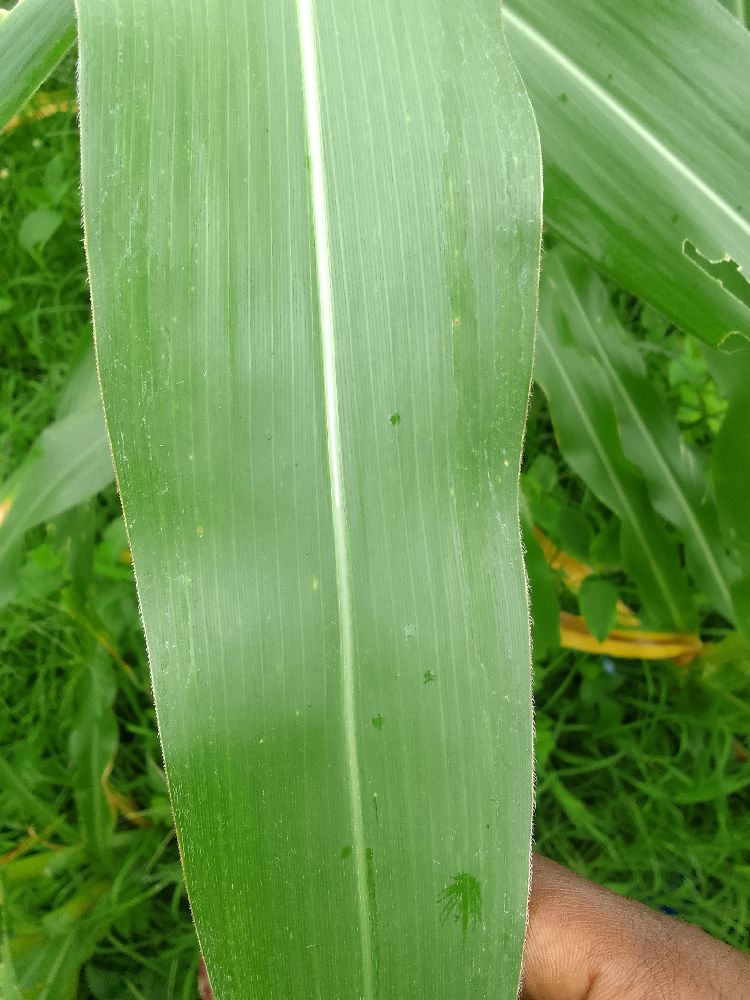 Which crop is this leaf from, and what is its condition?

maize, healthy
